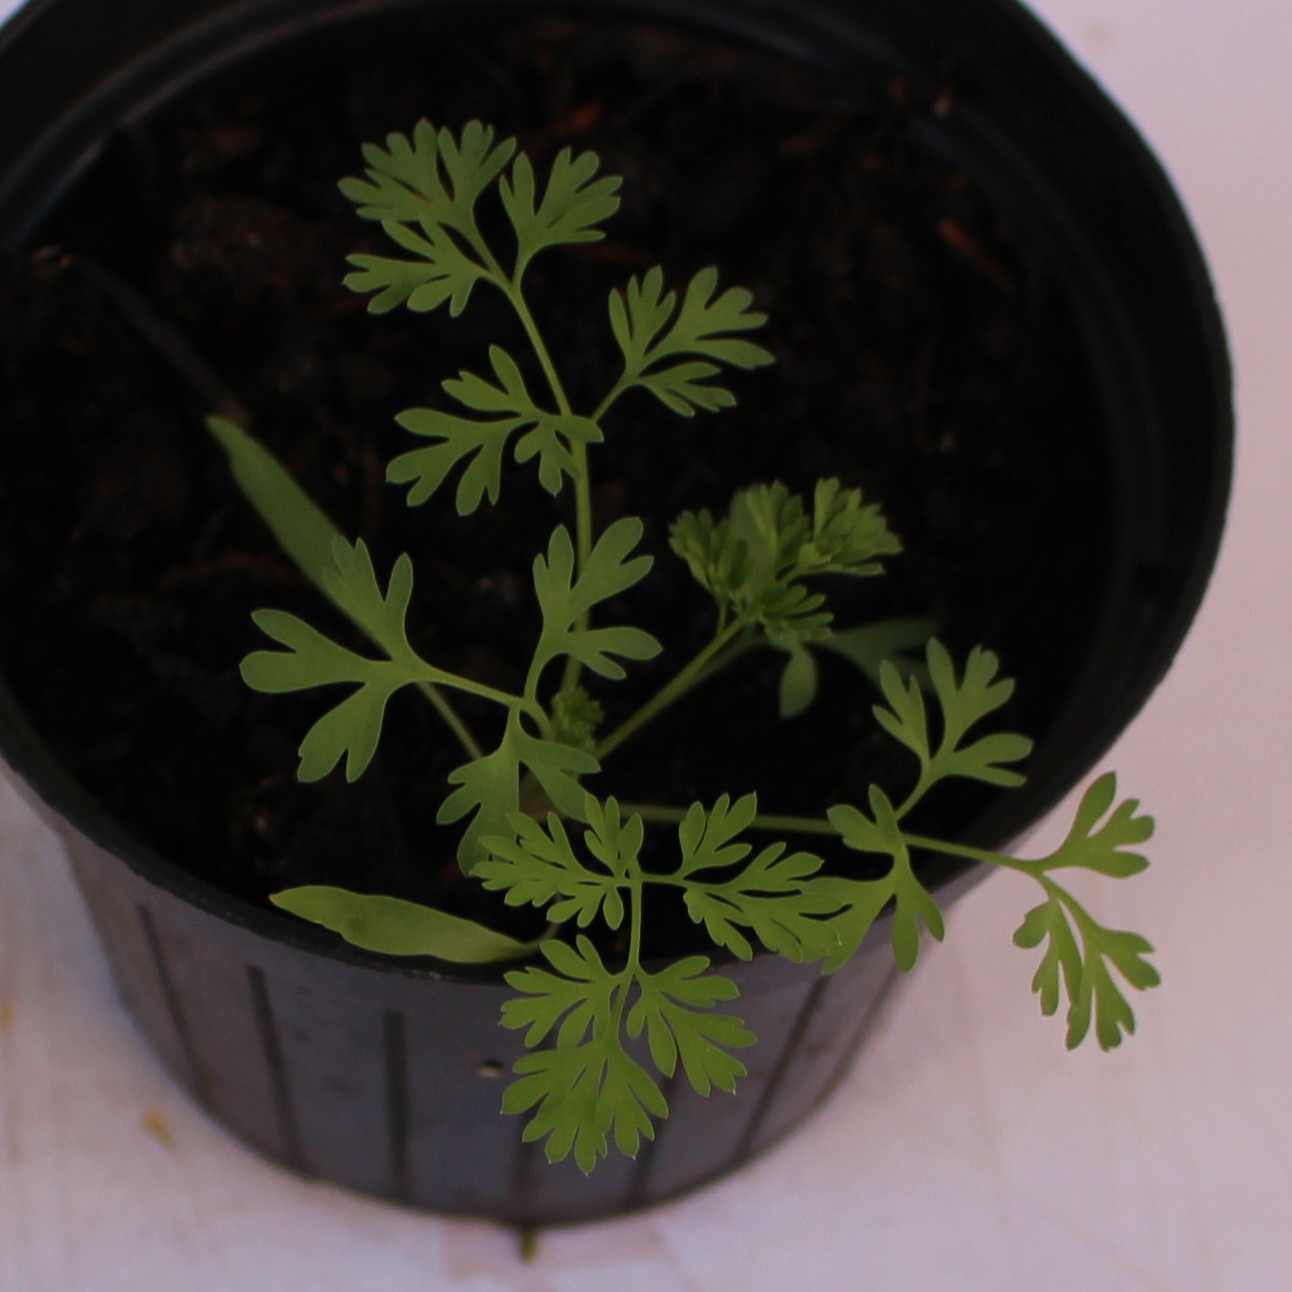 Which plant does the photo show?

Fumaria officinalis
